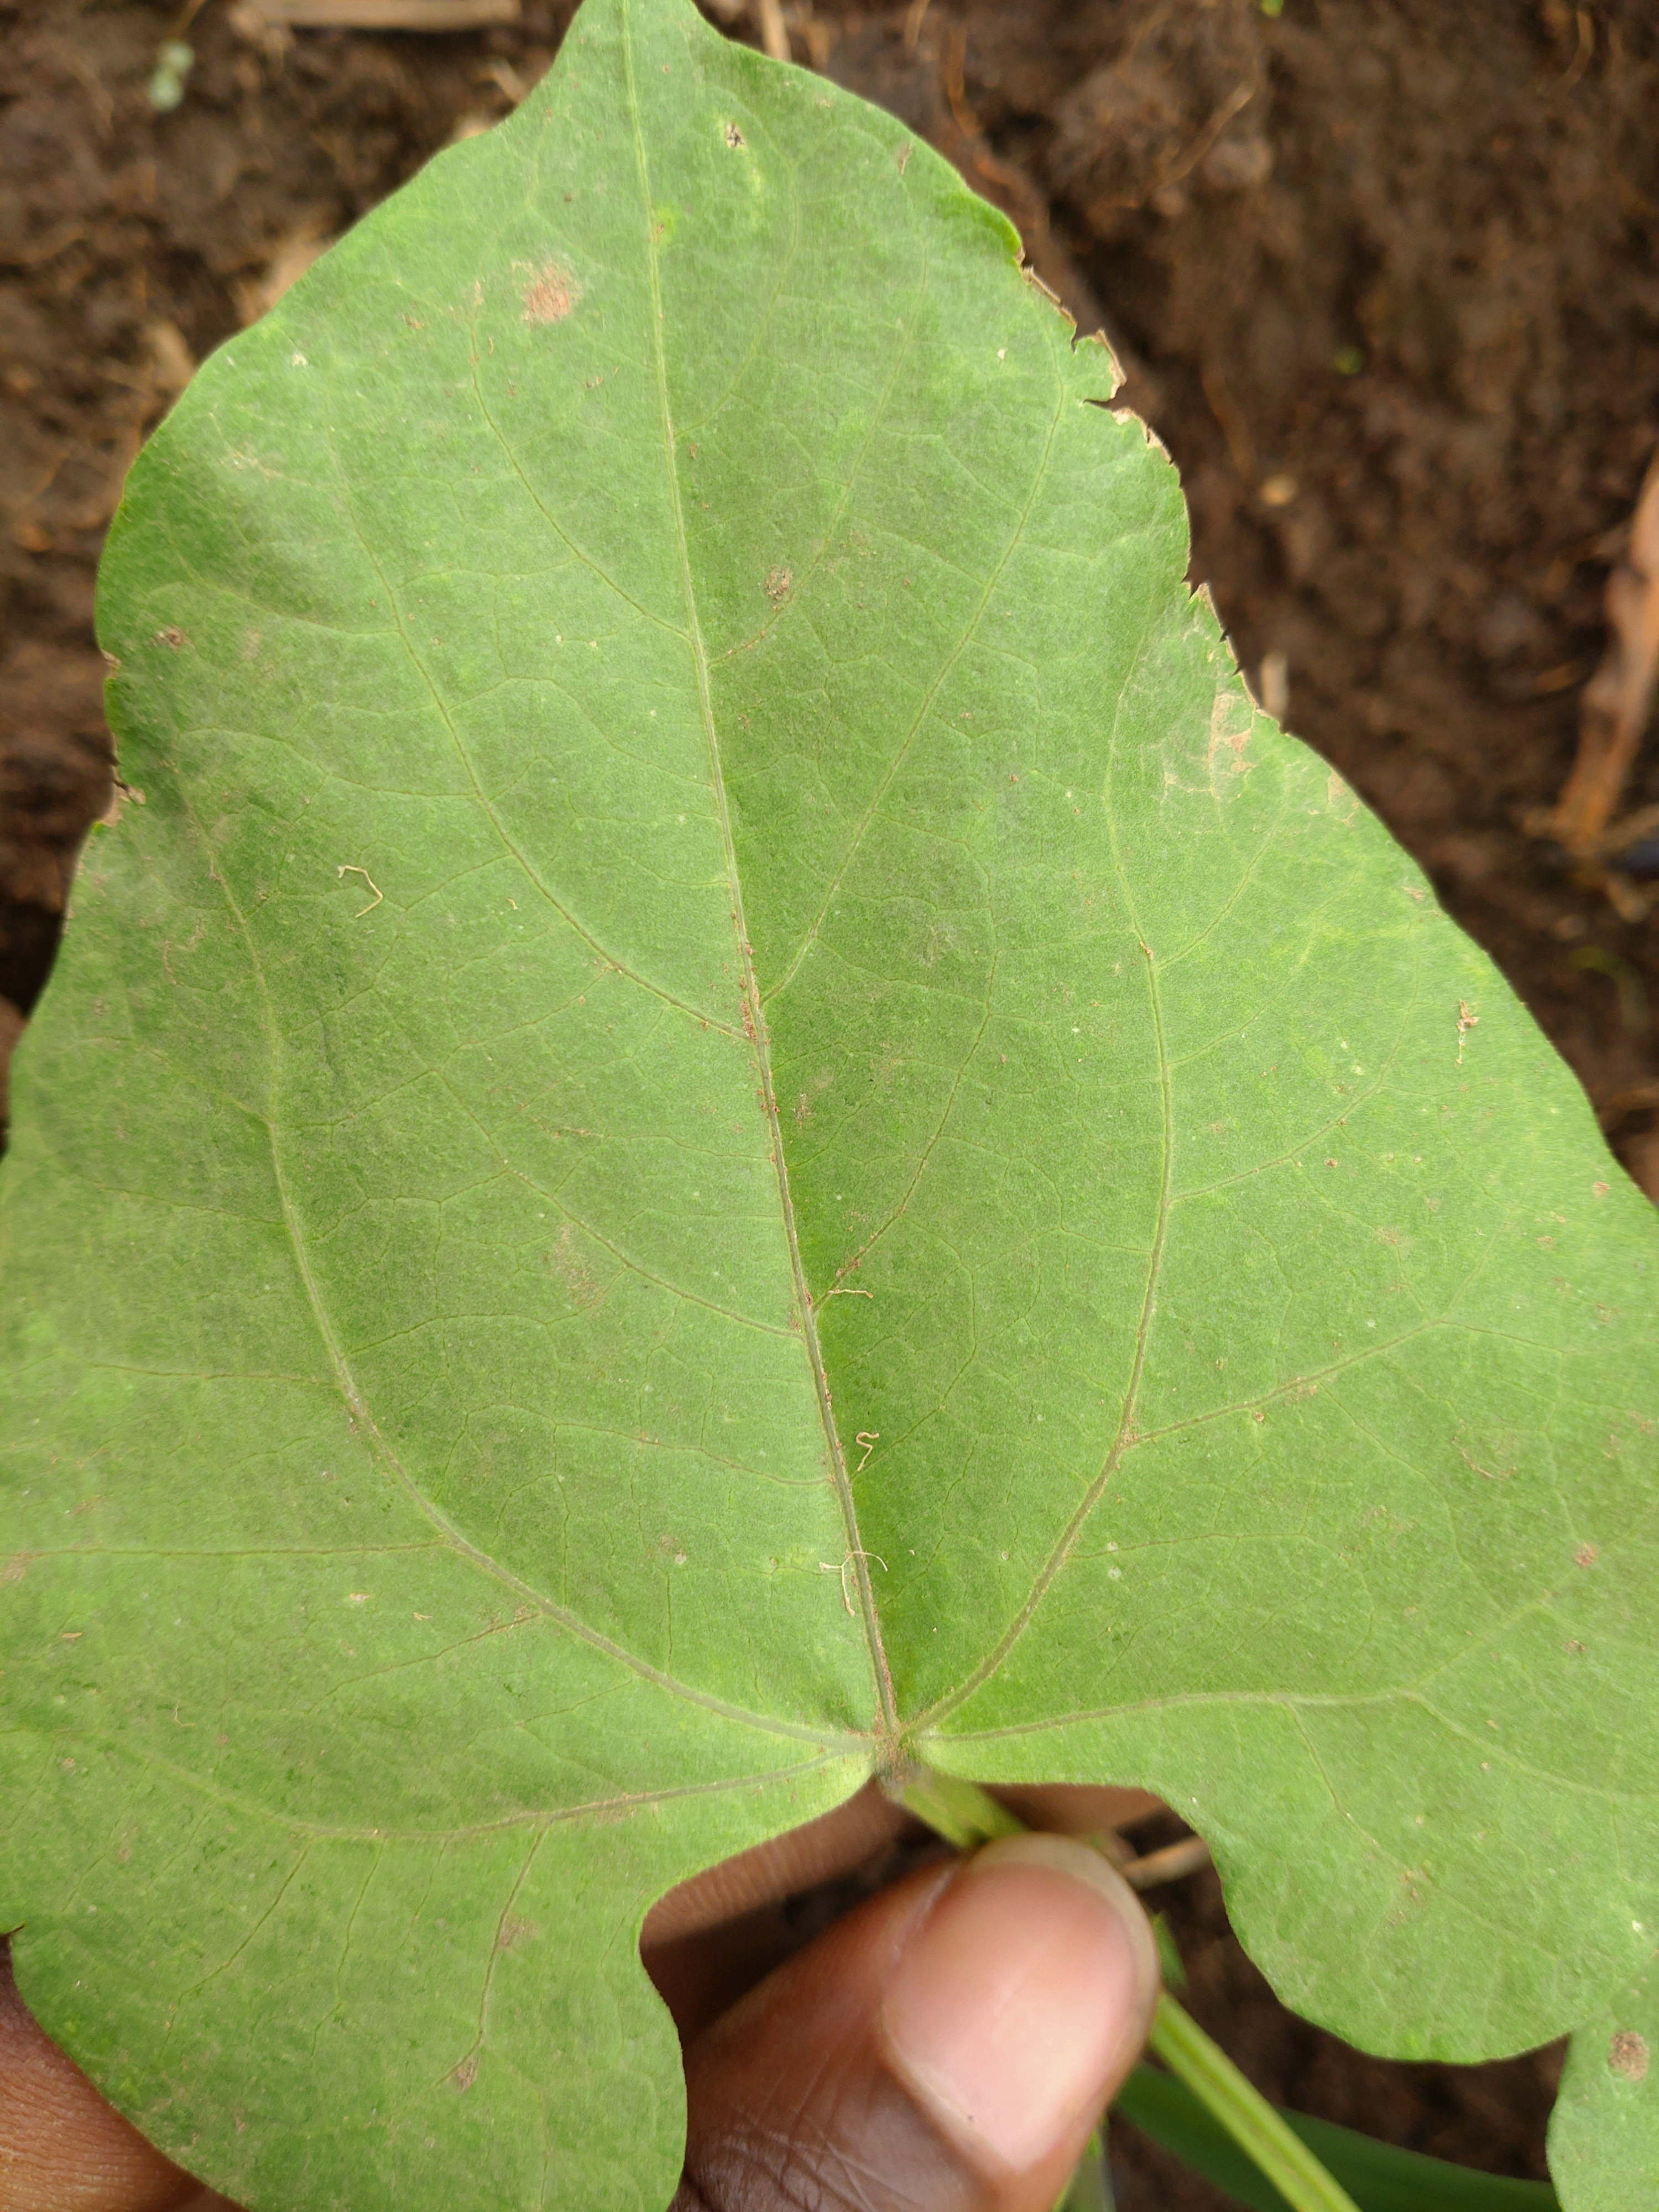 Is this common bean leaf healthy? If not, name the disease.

healthy
